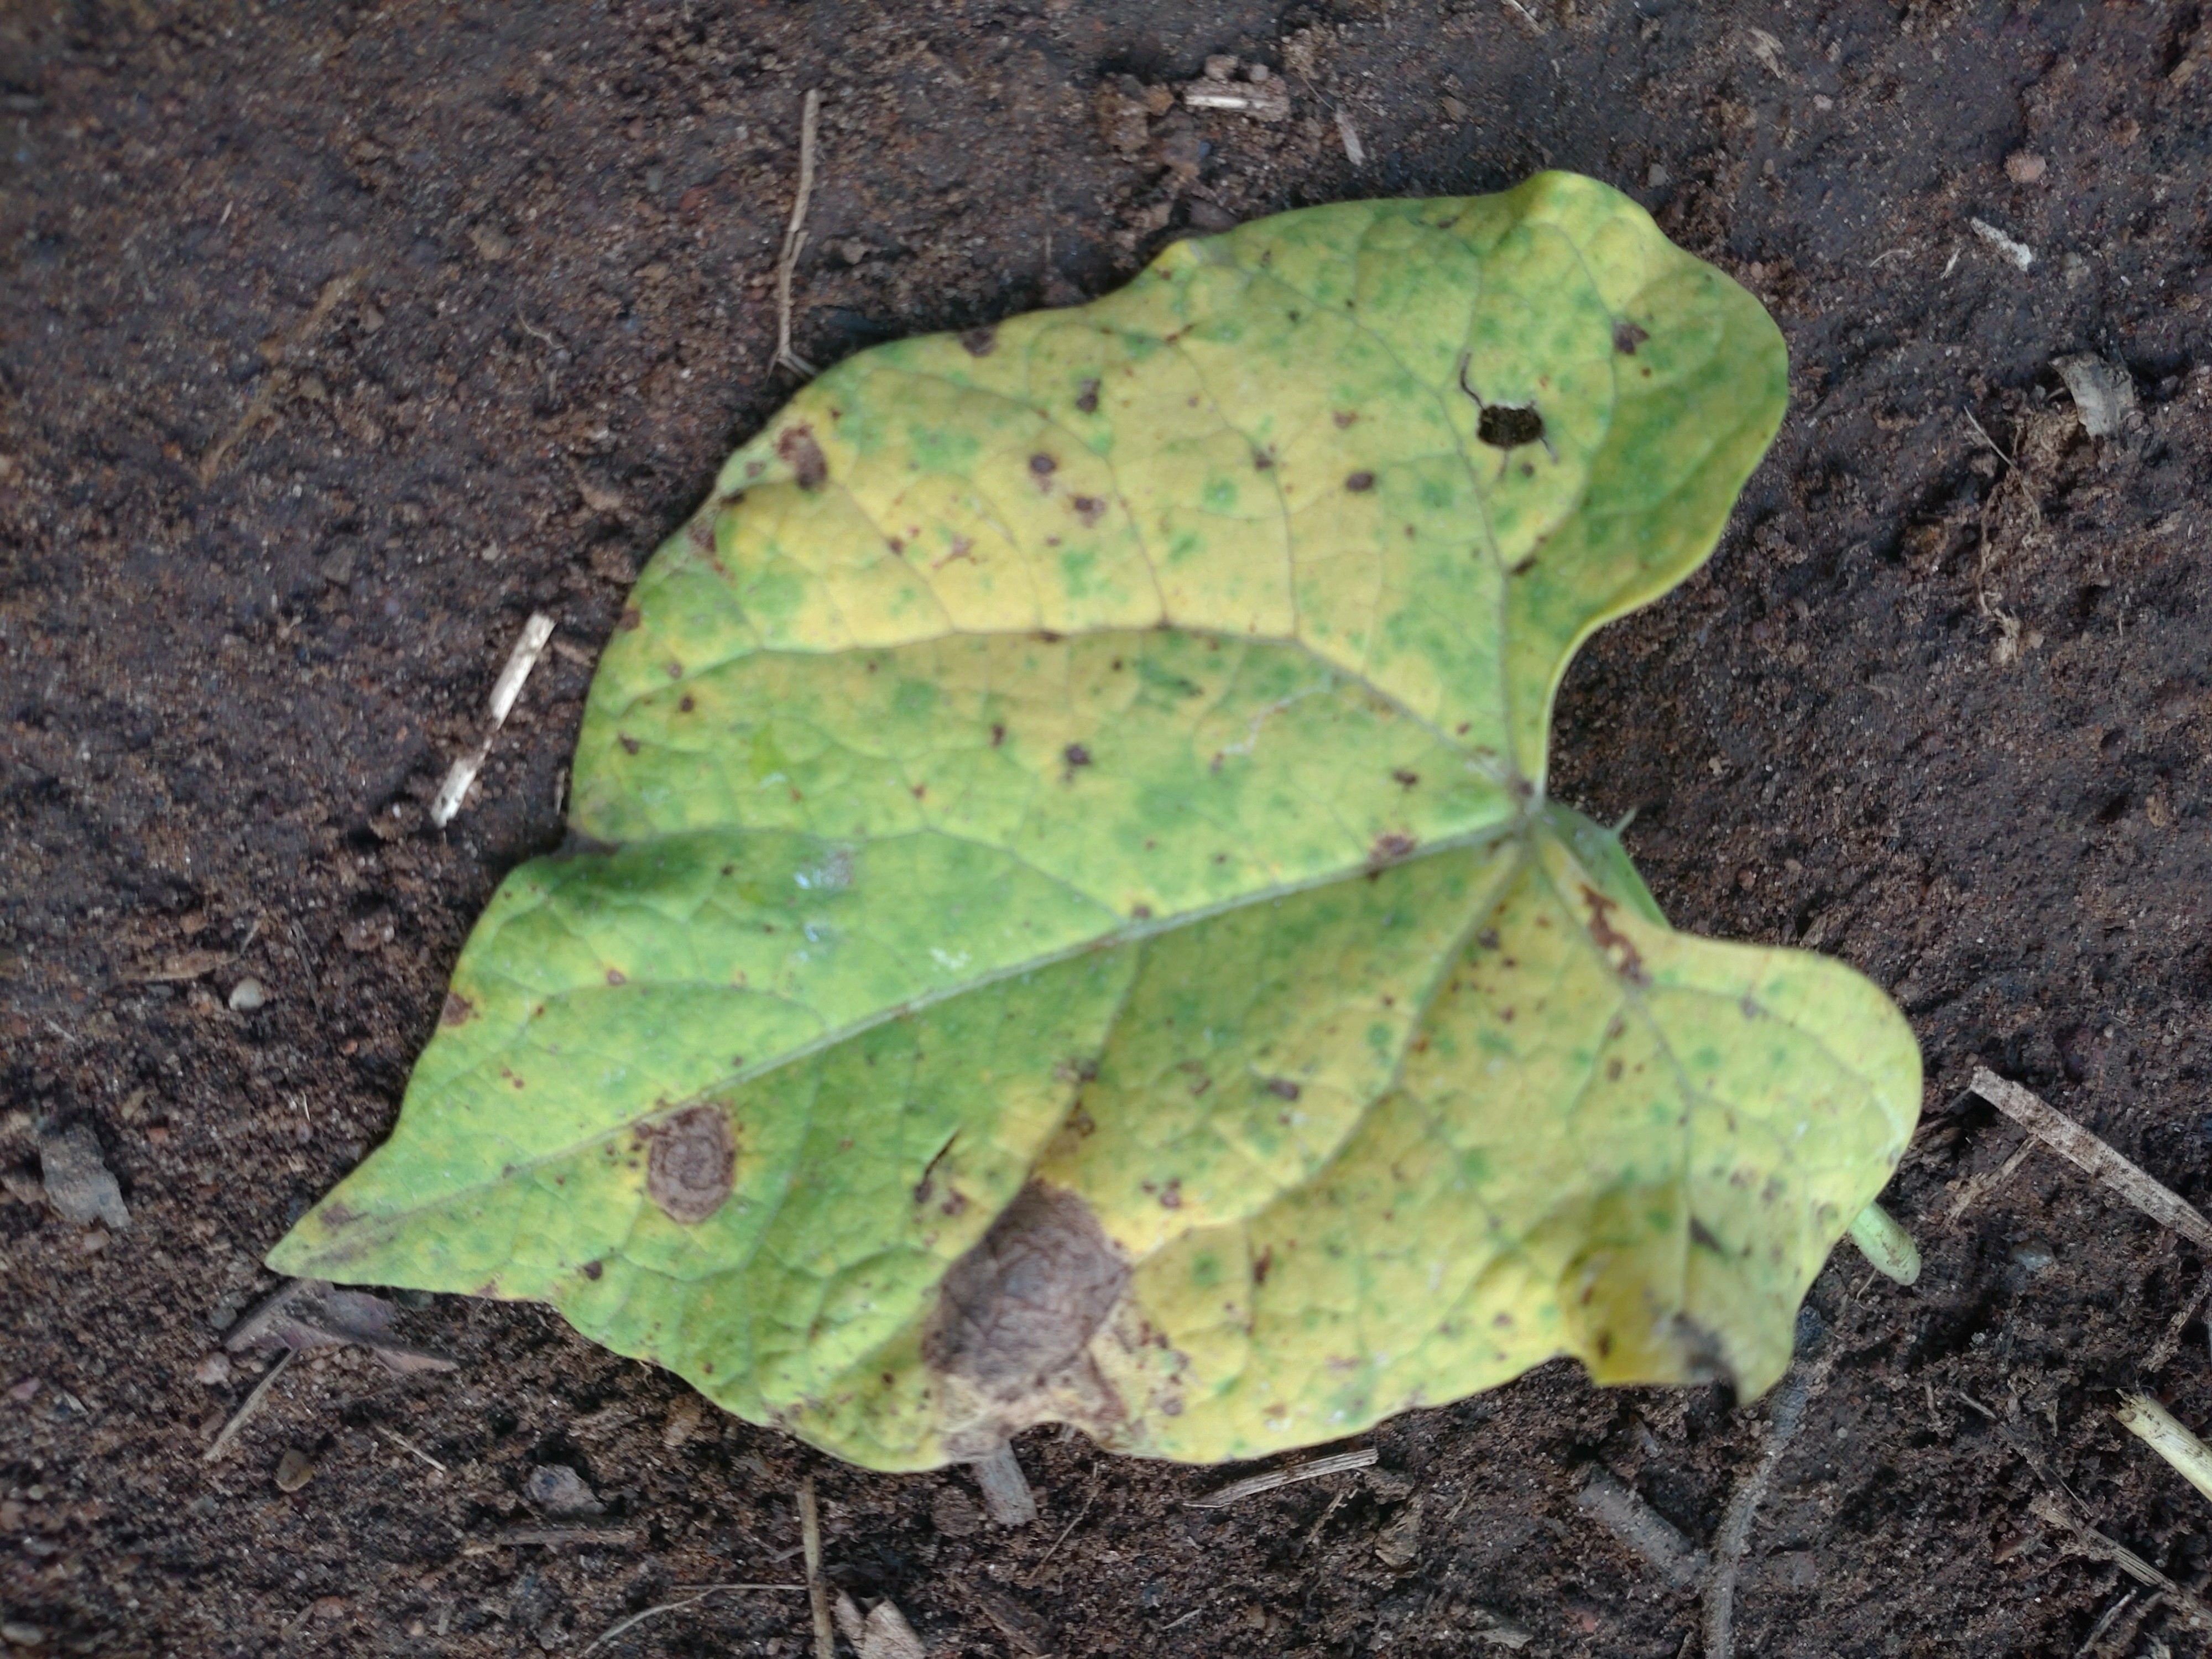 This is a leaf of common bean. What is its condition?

anthracnose
